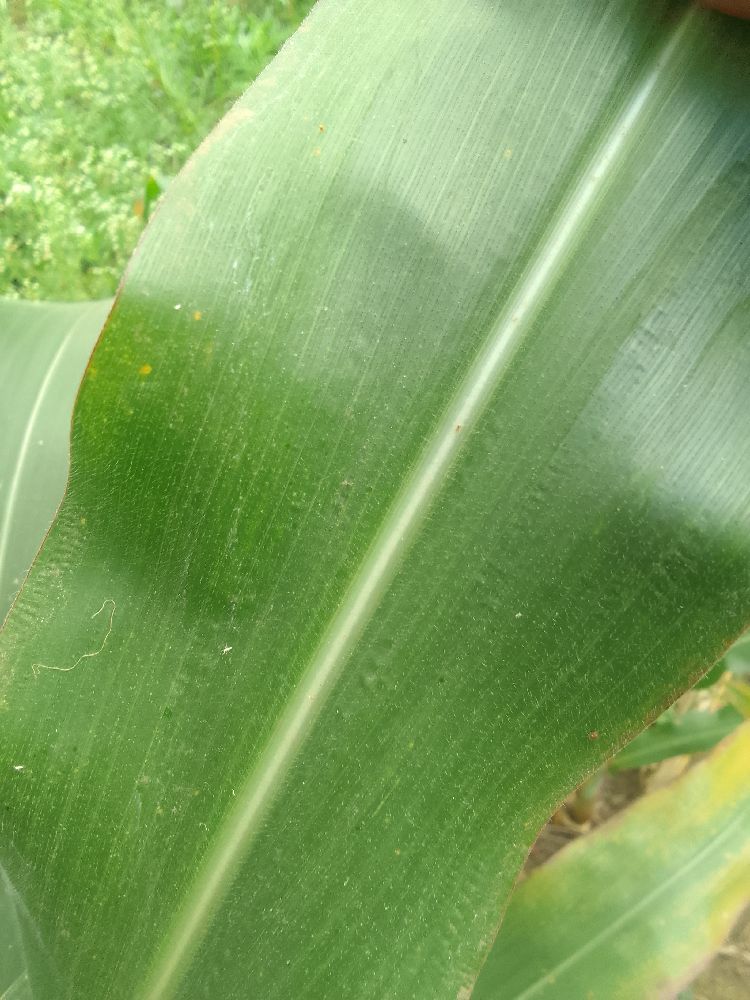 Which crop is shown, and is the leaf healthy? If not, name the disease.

maize, healthy
